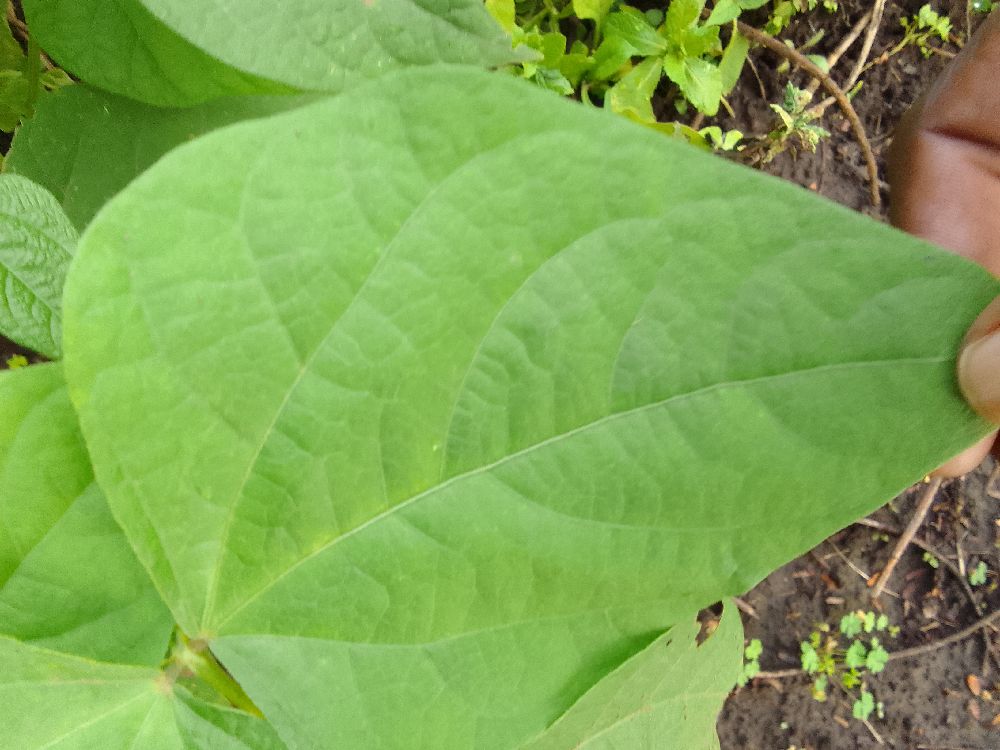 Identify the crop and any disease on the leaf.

common bean, healthy
